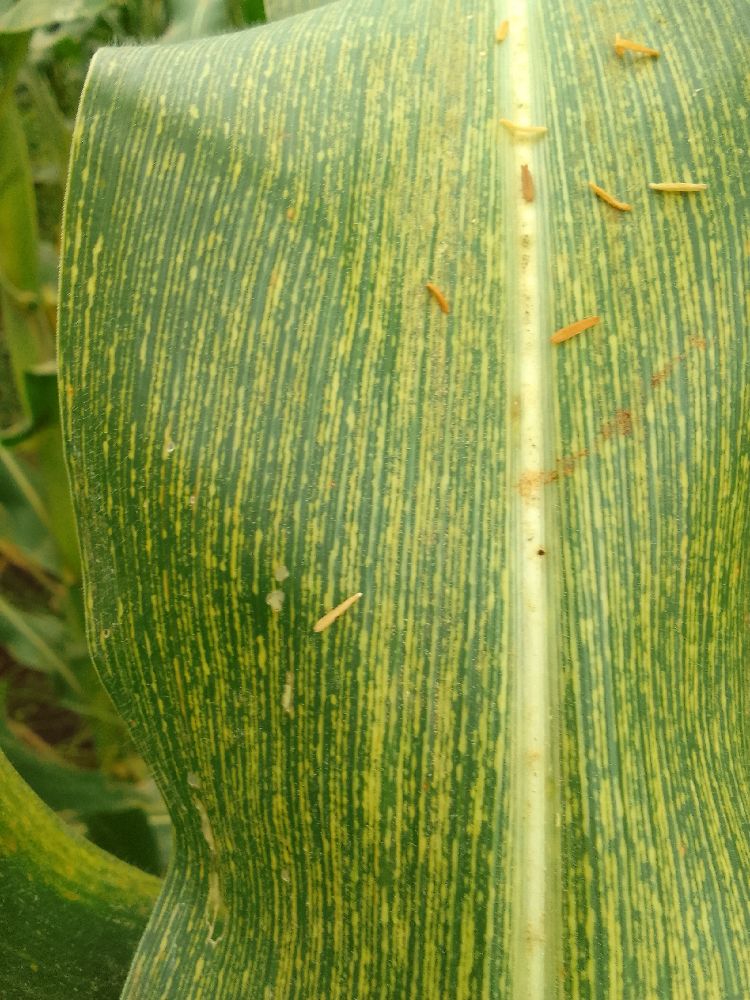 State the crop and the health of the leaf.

maize, maize streak virus
